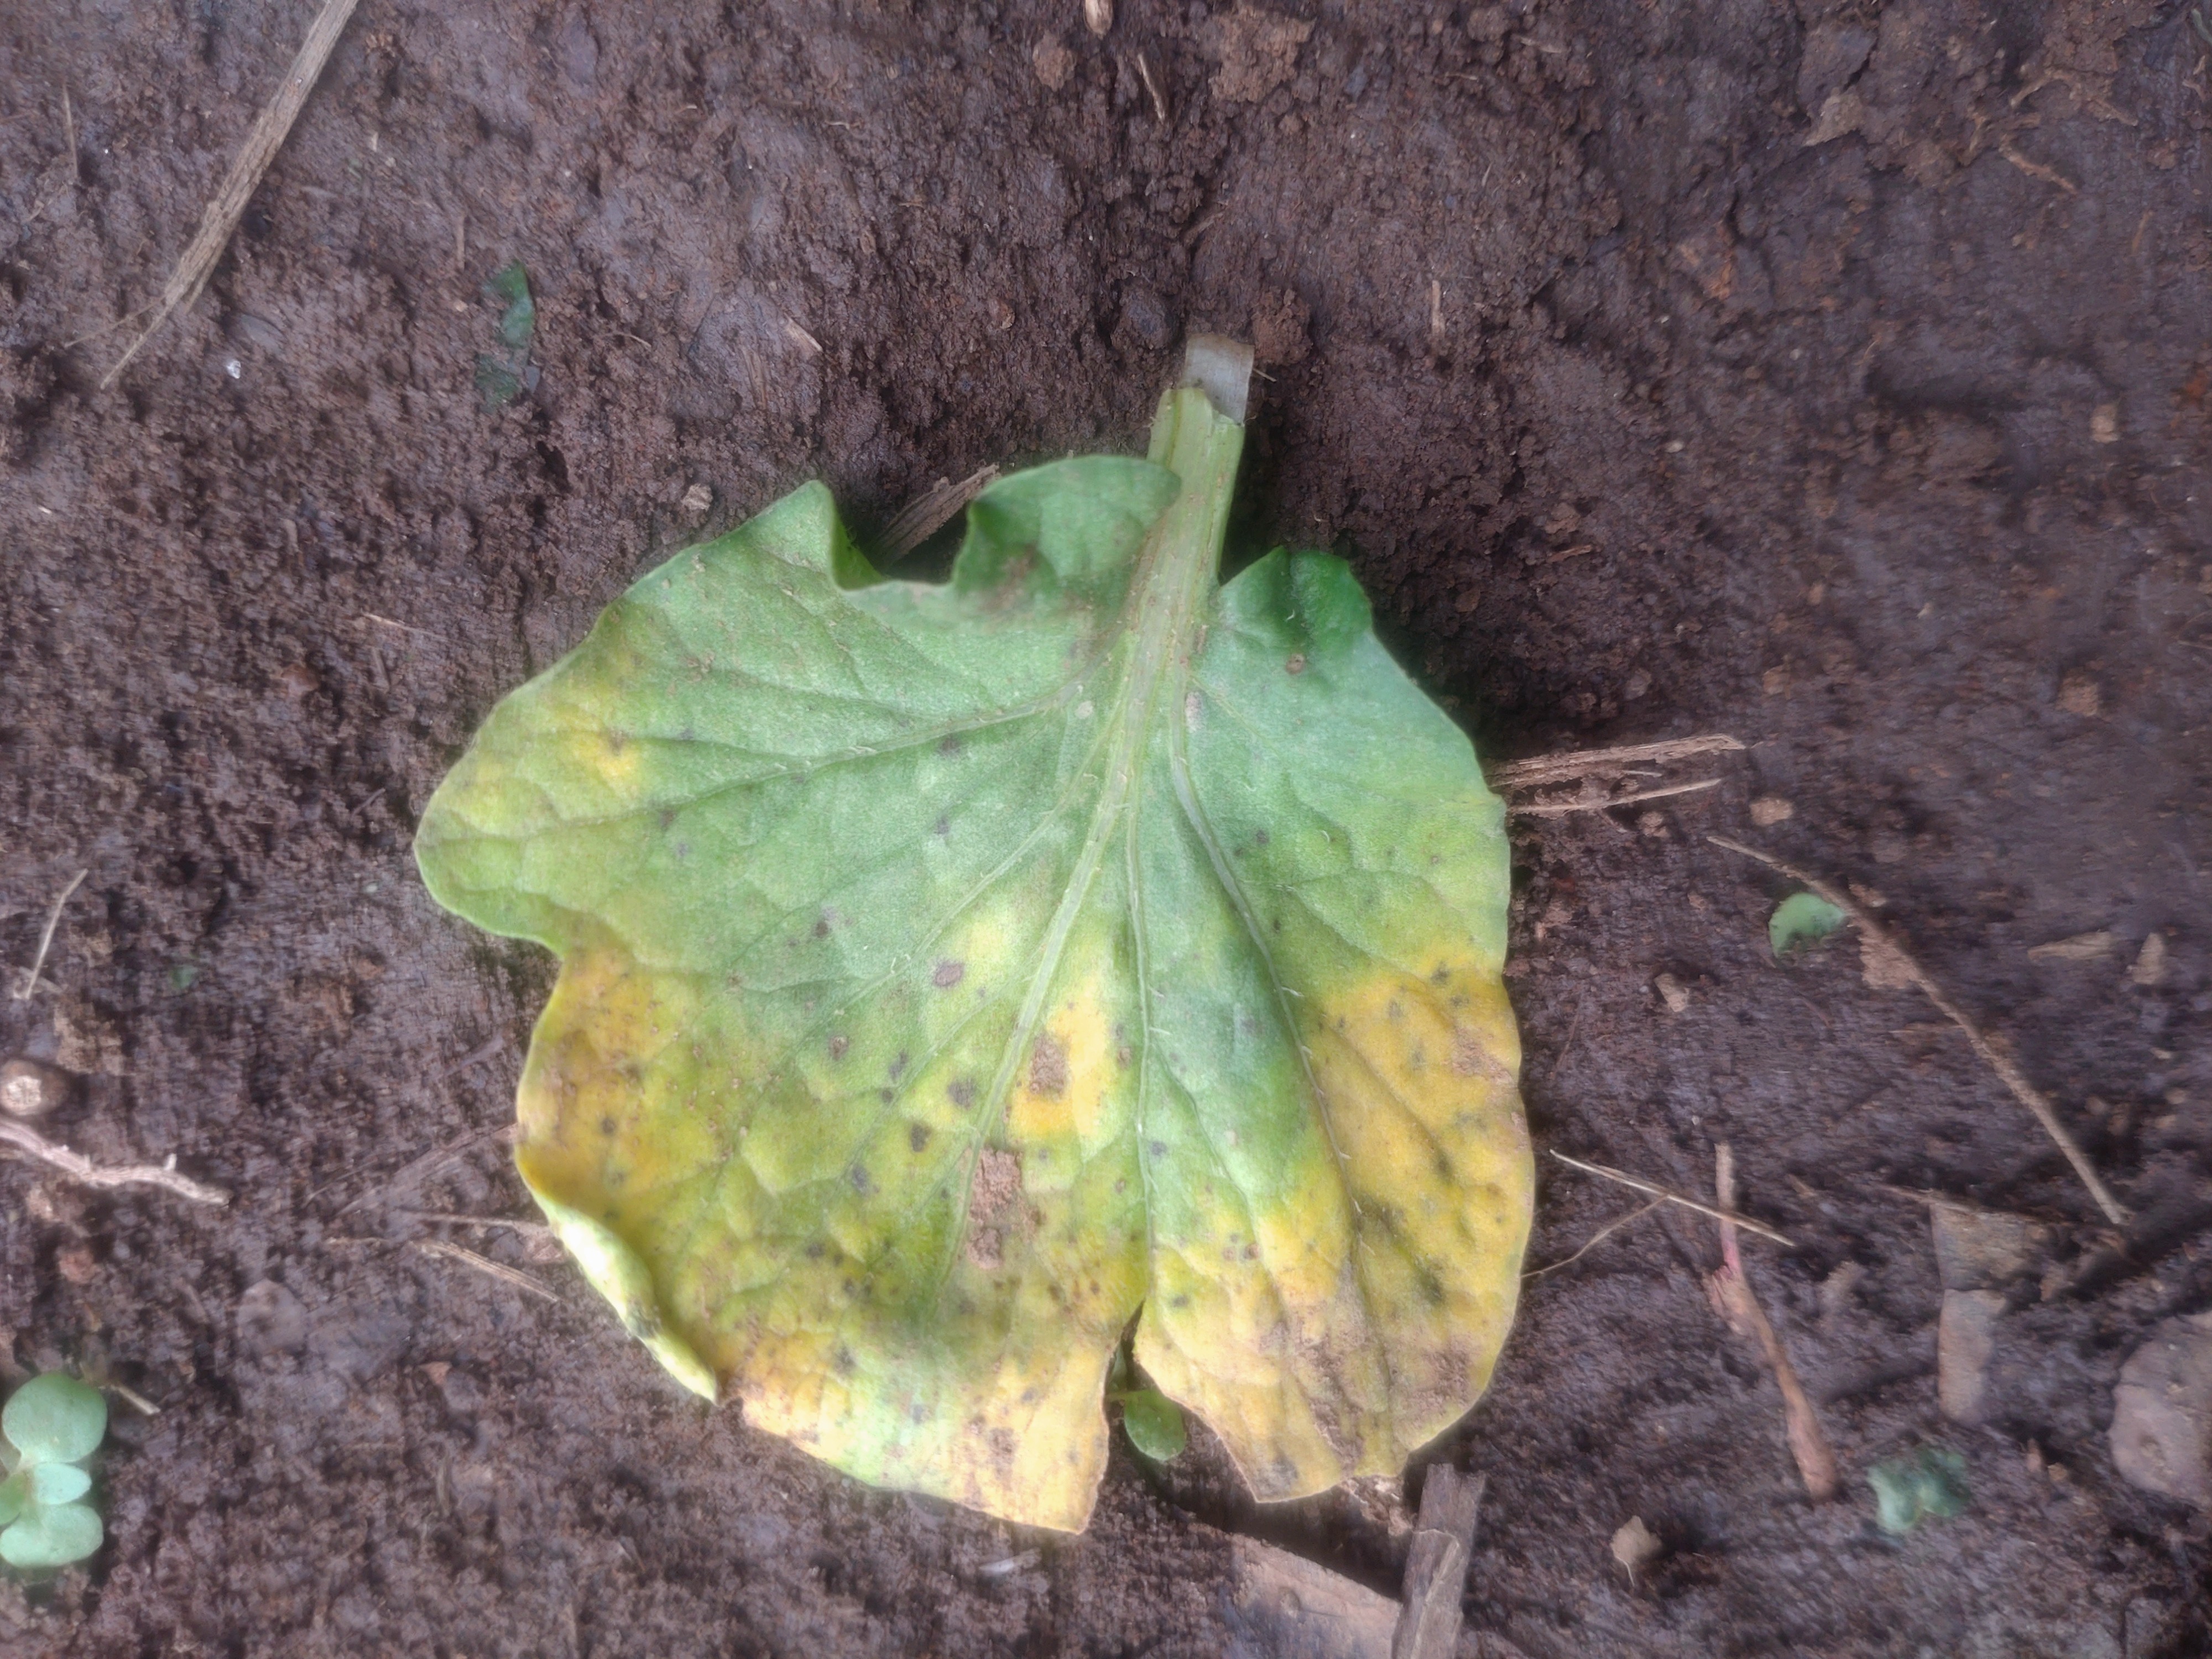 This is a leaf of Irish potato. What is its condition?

late blight
